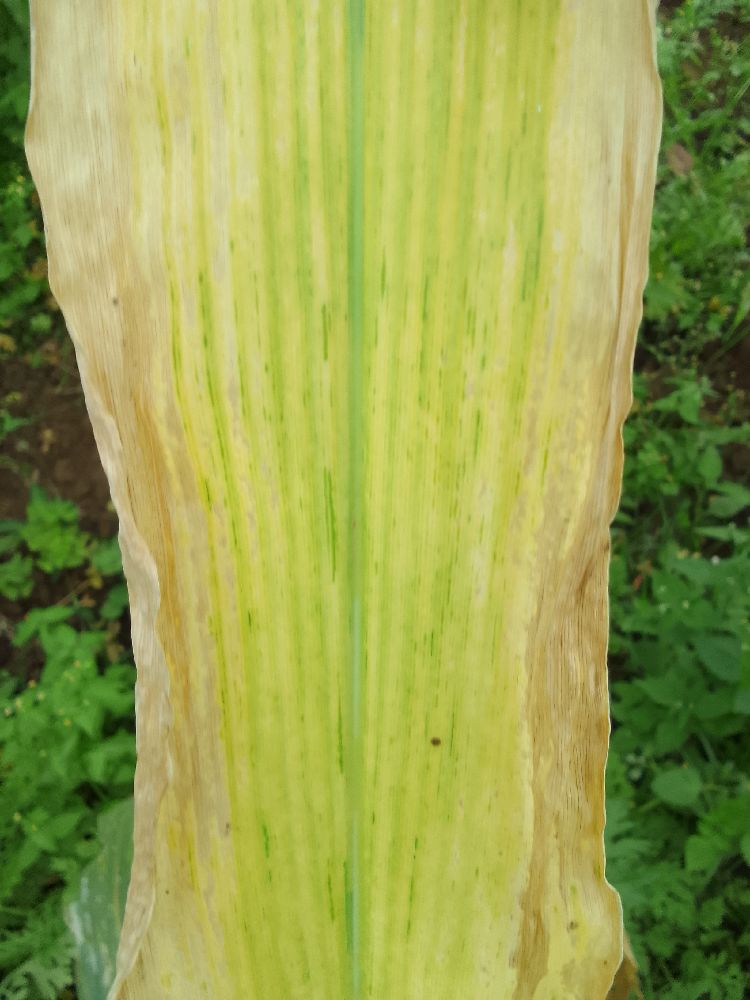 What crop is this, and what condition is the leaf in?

maize, maize lethal necrosis
